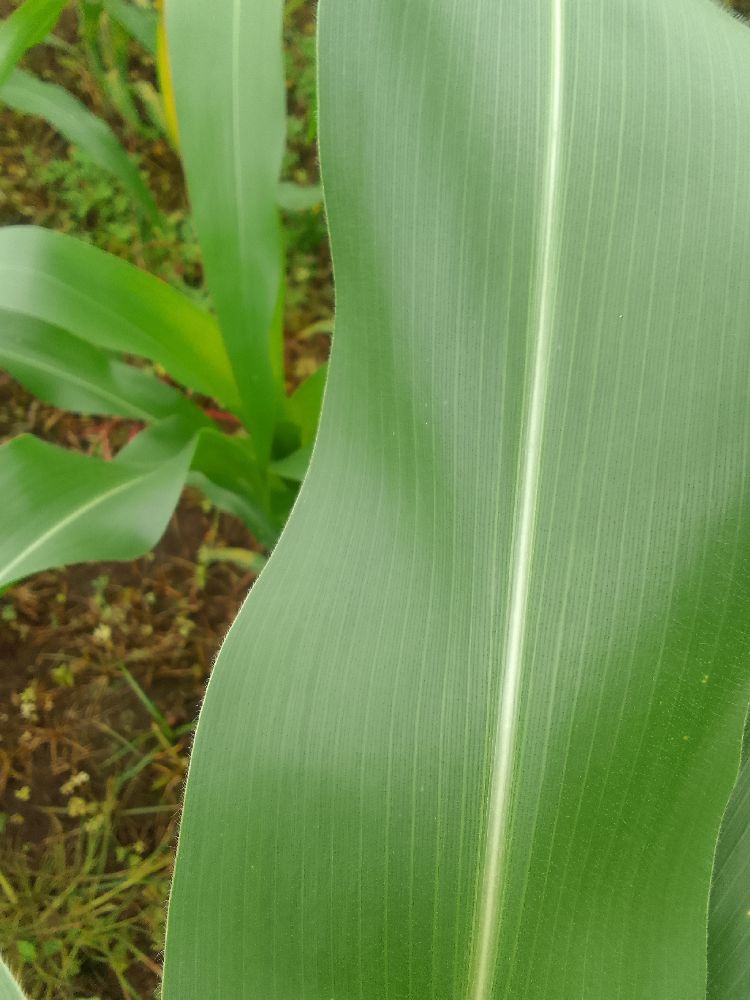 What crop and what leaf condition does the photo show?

maize, healthy
